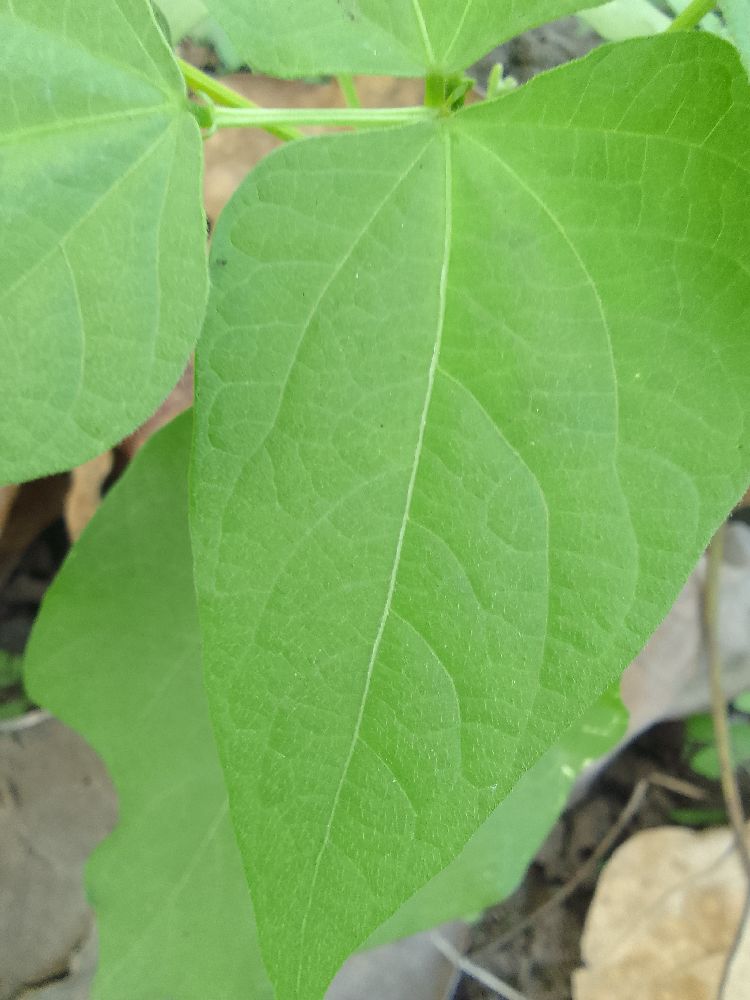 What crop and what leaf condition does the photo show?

common bean, healthy
